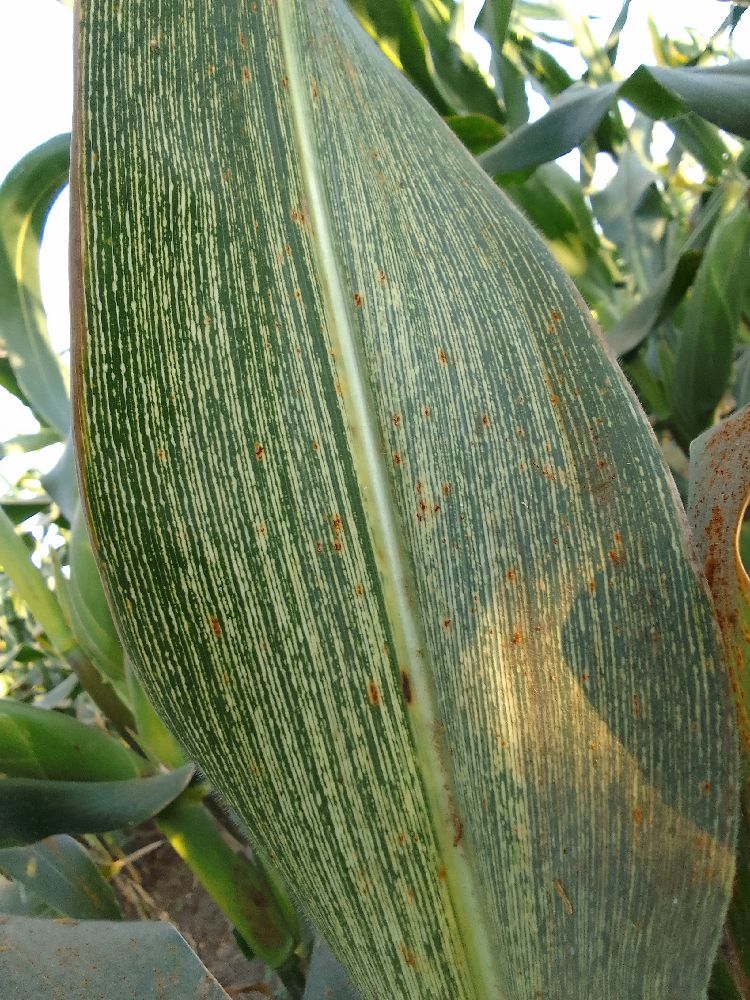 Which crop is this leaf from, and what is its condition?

maize, maize streak virus
